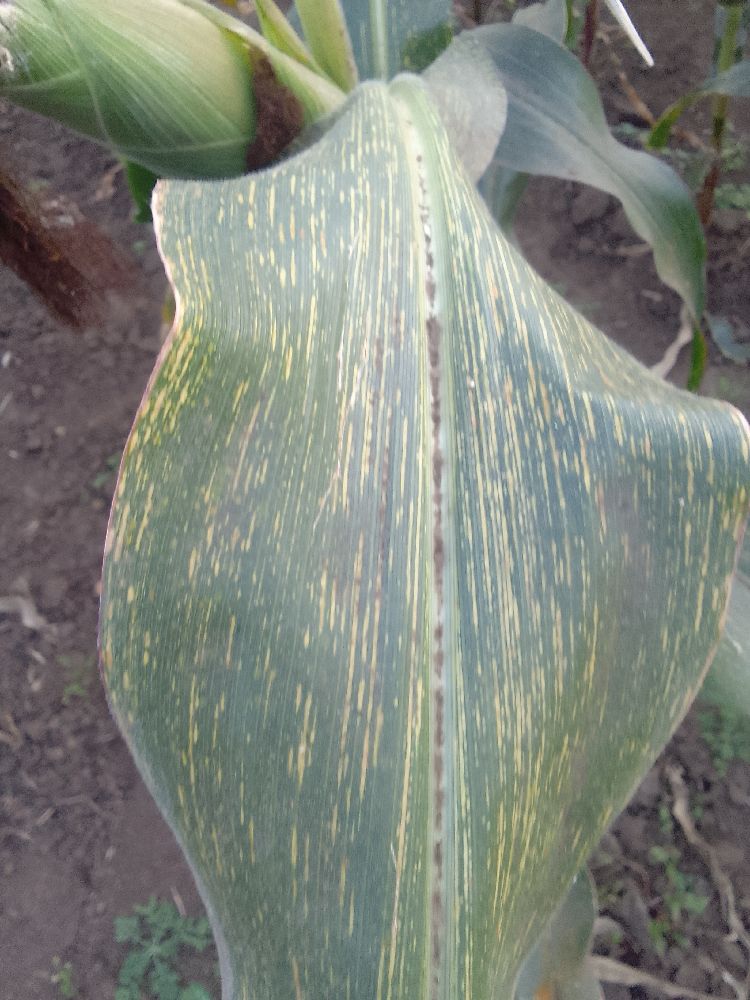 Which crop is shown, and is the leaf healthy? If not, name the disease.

maize, maize streak virus
